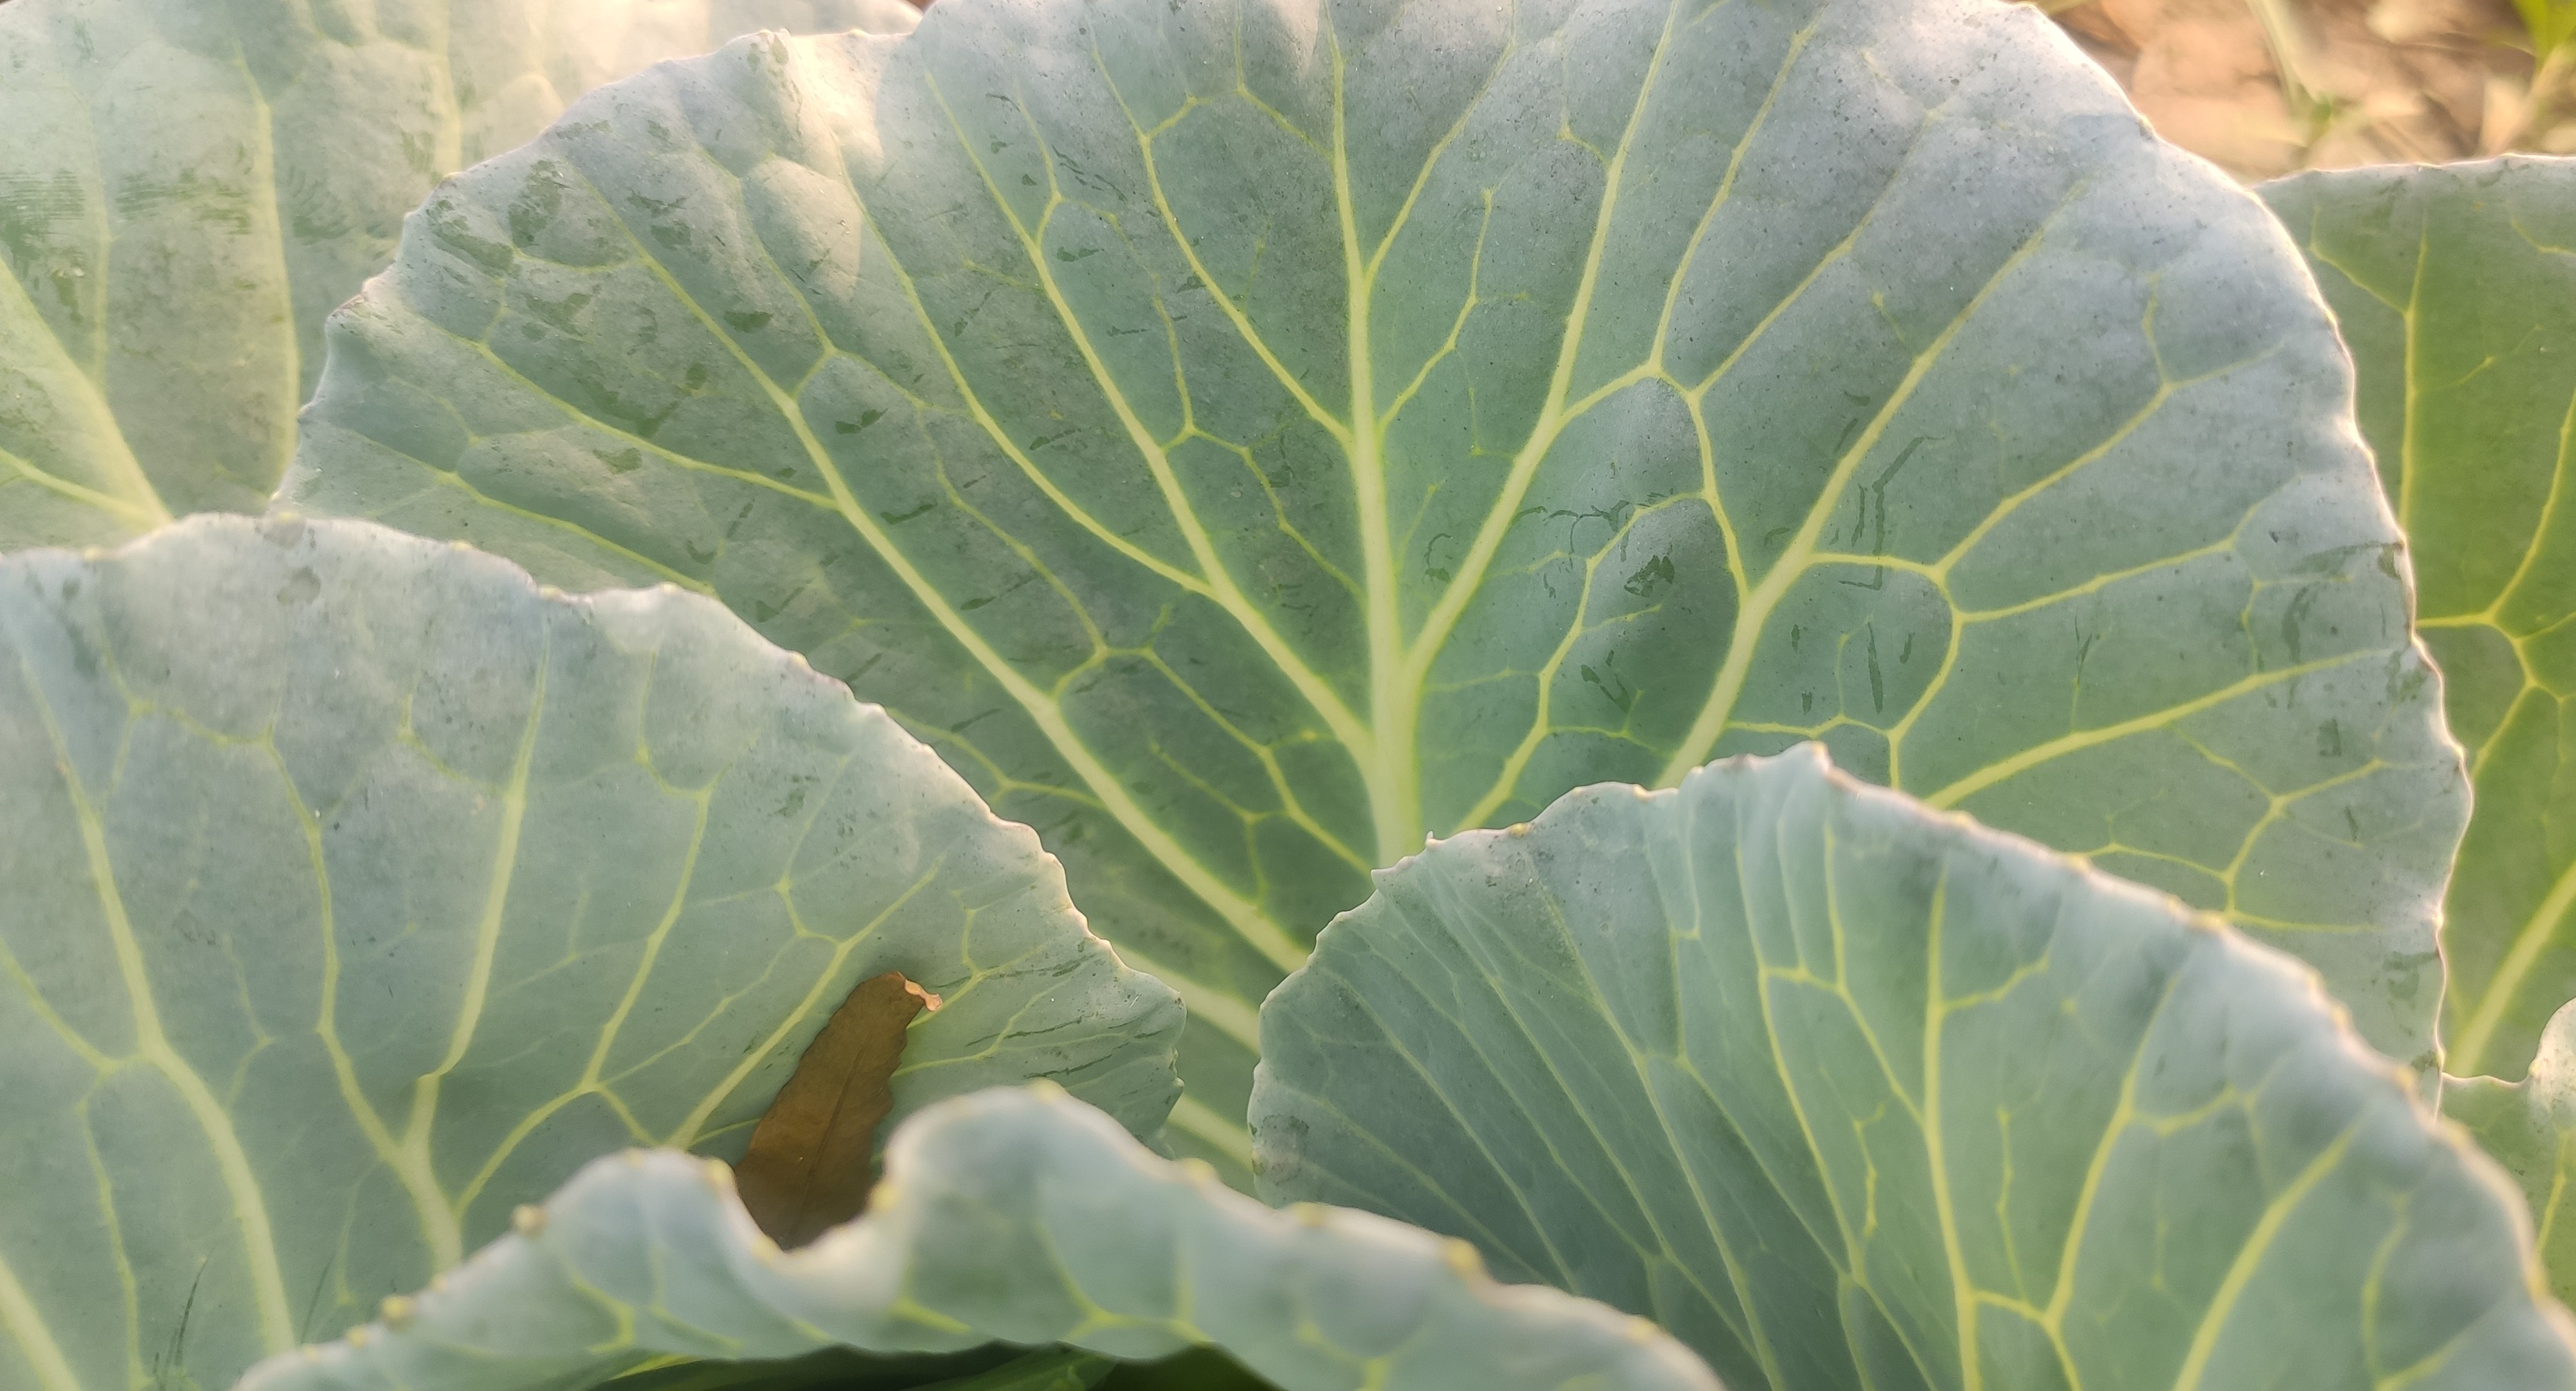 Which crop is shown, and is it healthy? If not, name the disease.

cabbage, healthy
